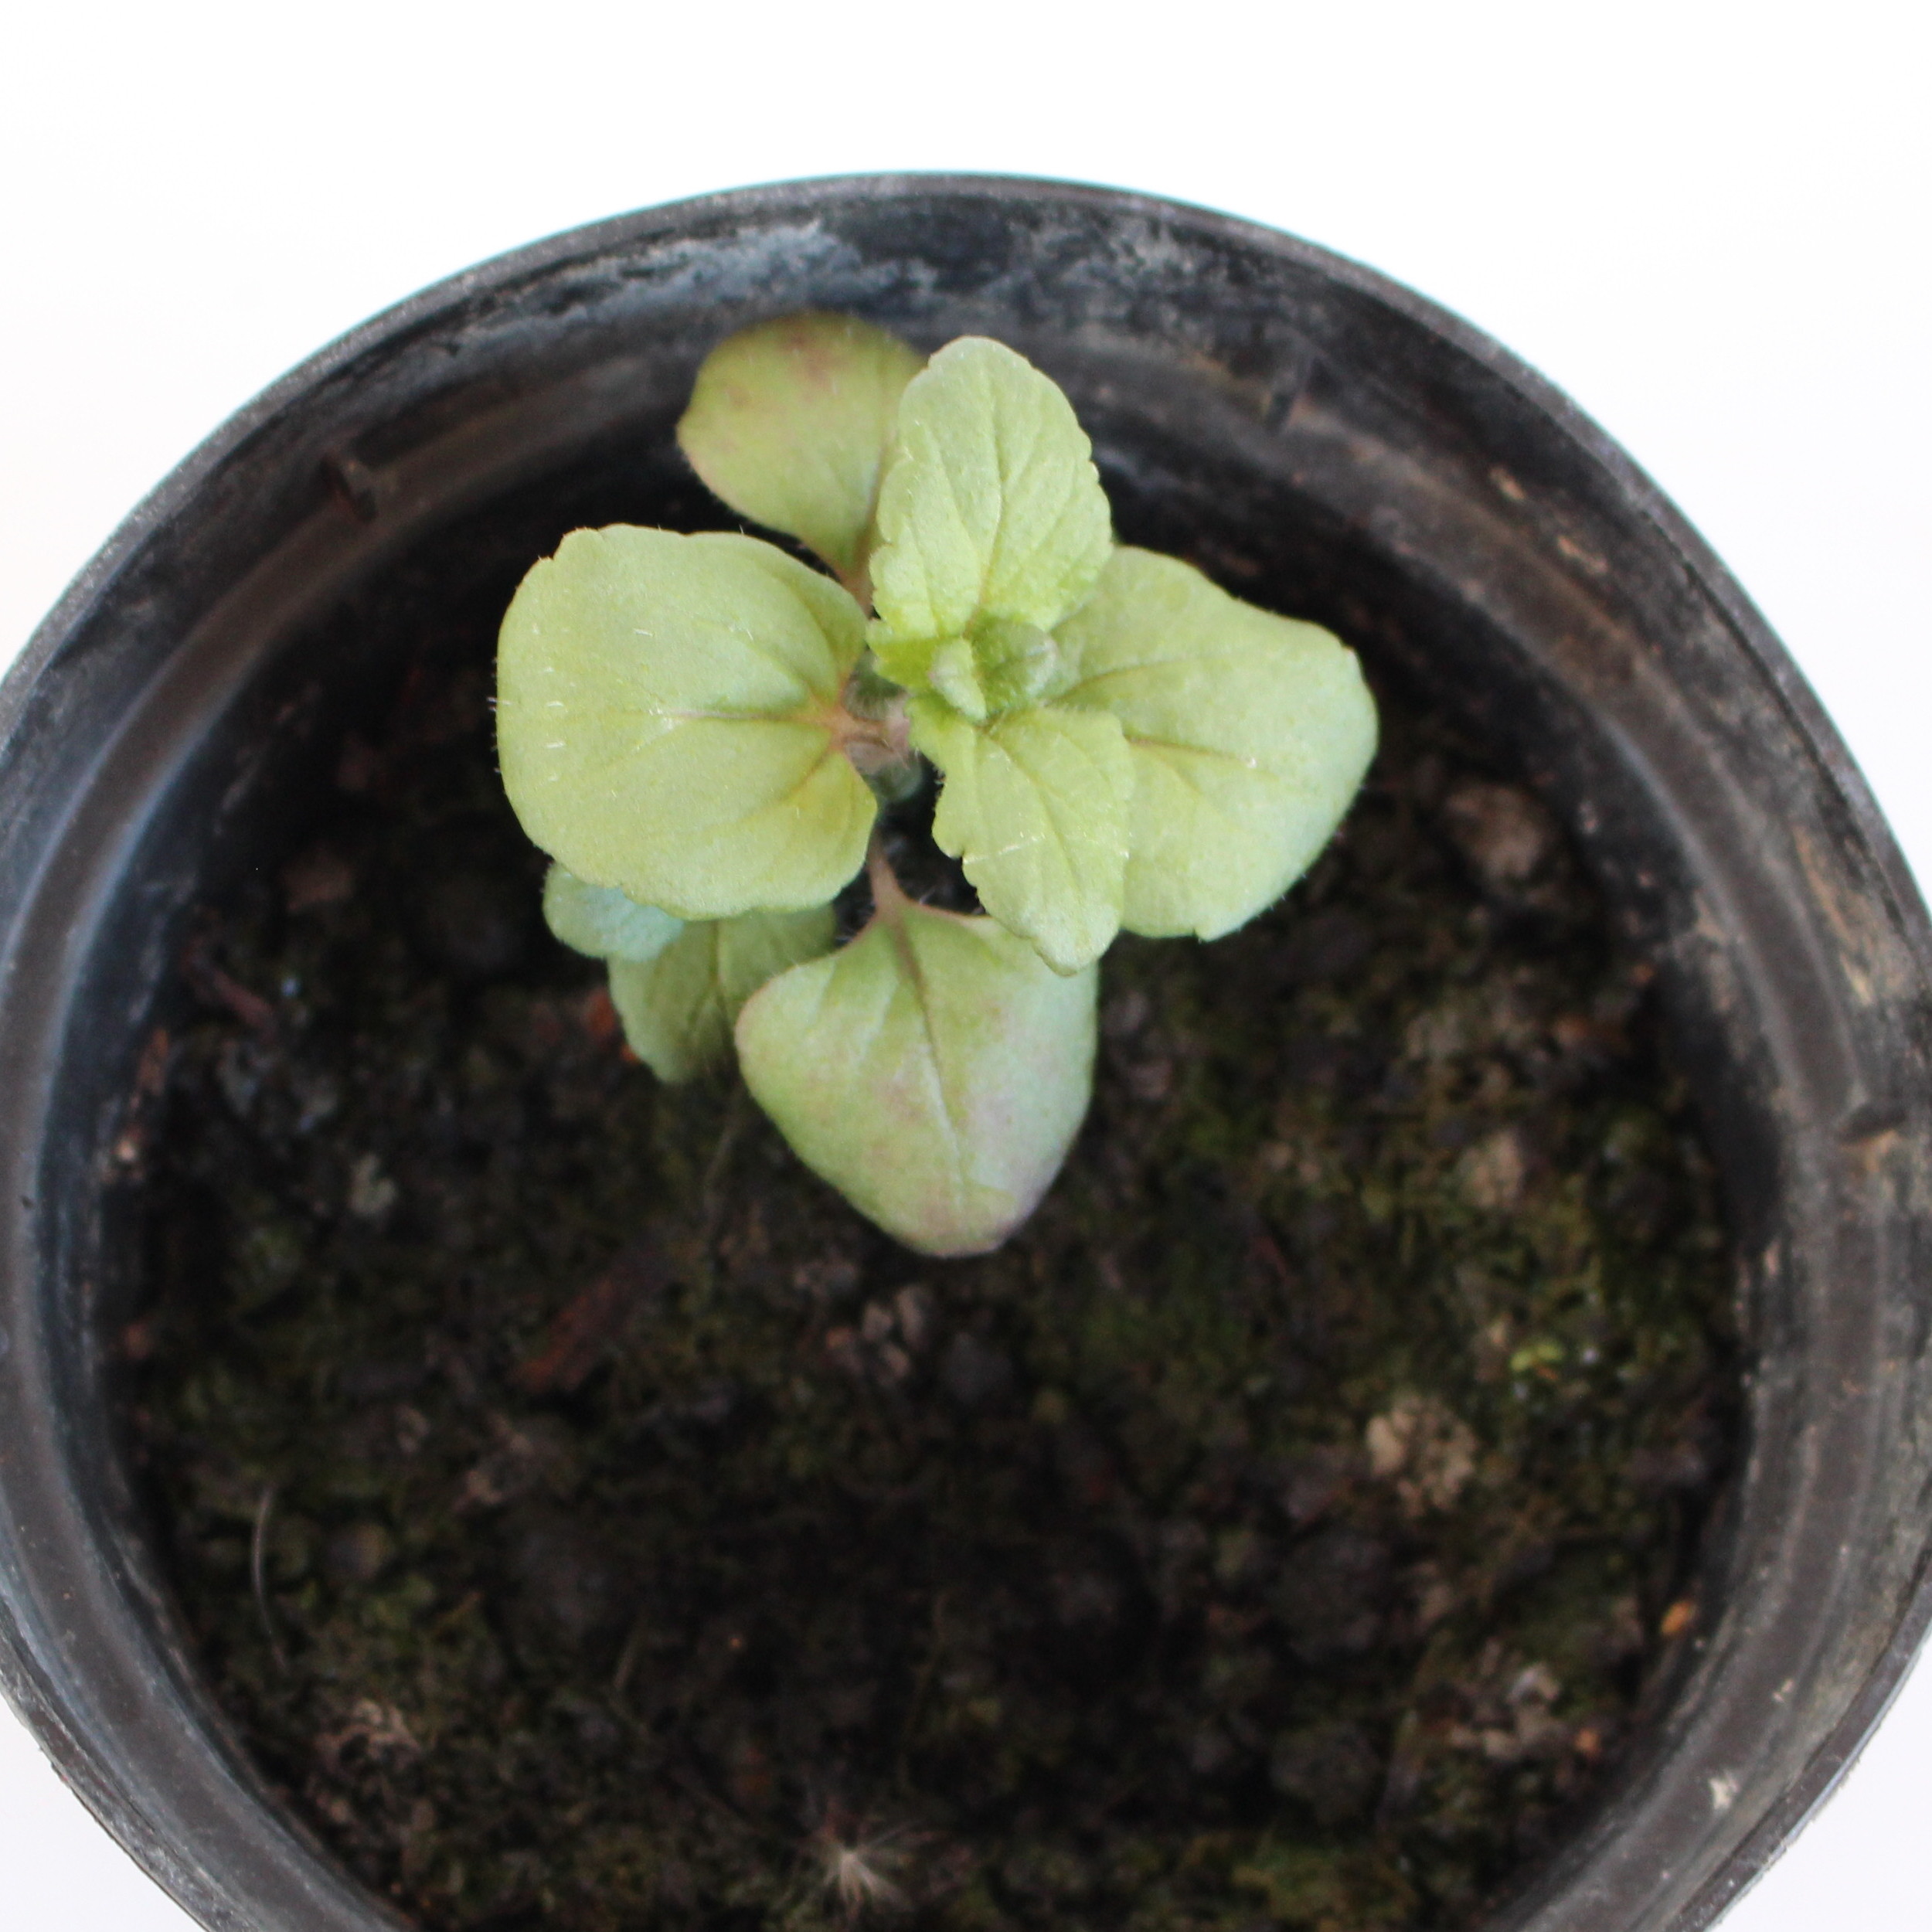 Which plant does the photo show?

Veronica persica
